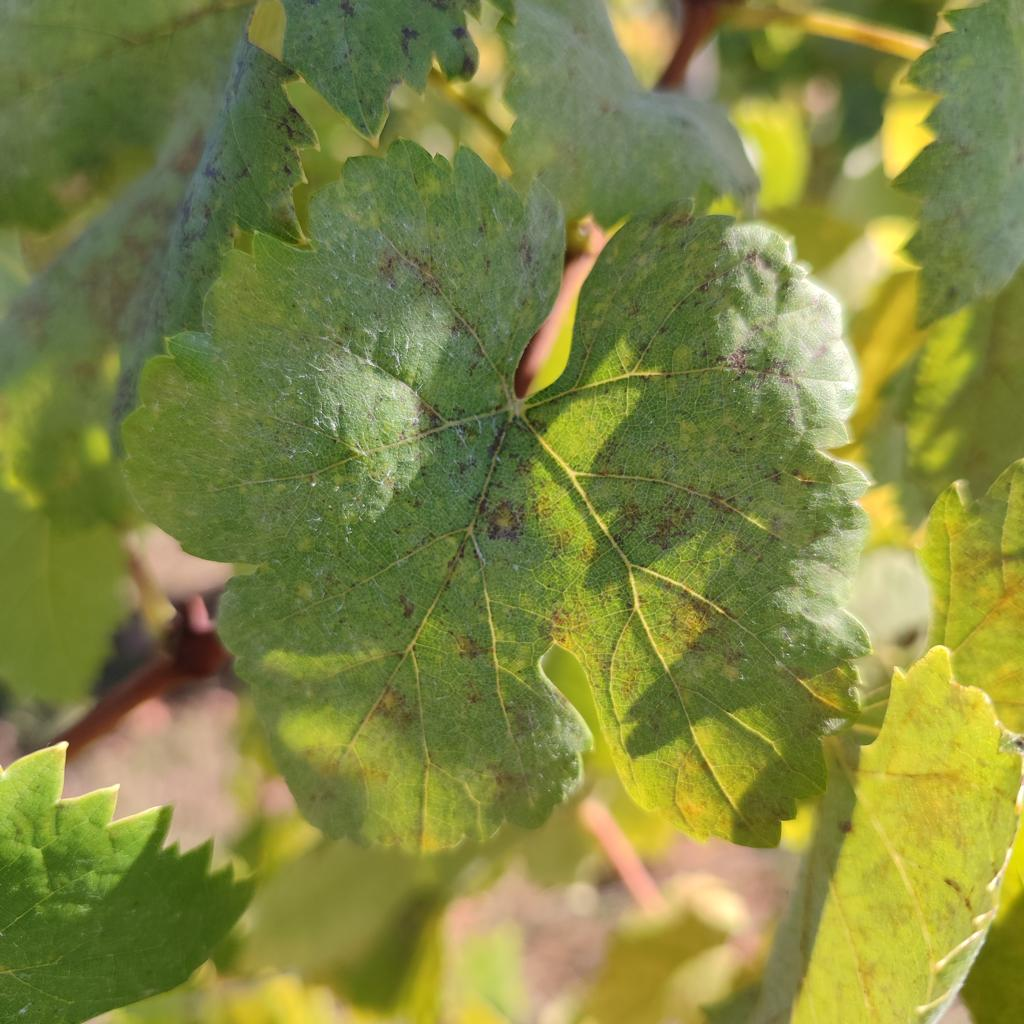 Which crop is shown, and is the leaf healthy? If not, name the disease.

grapevine, powdery mildew
